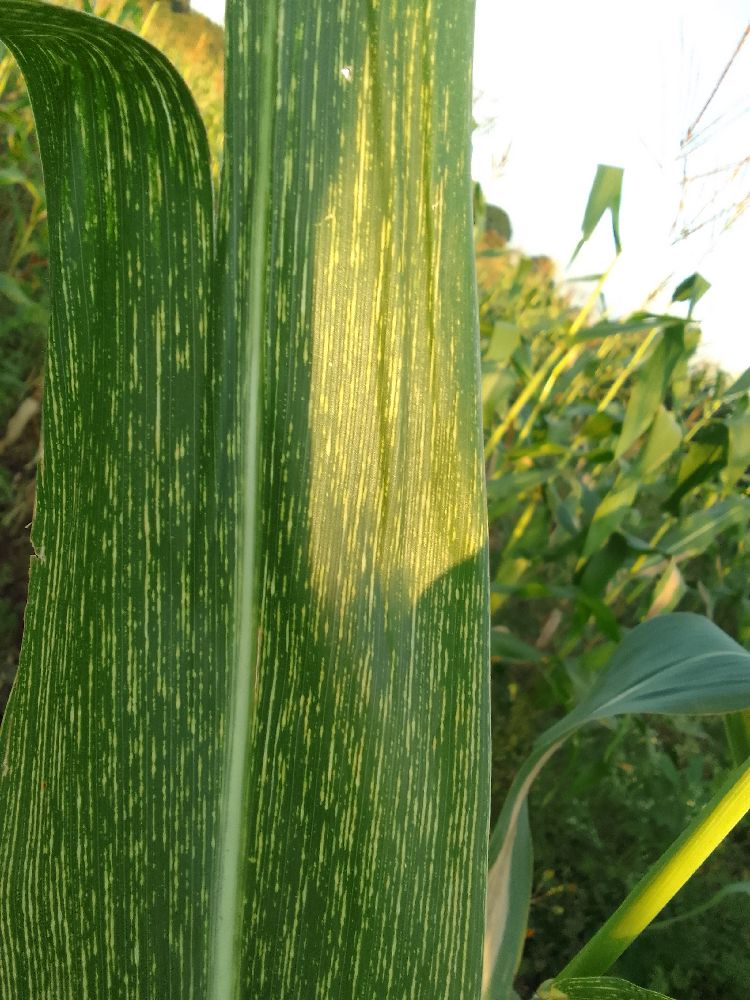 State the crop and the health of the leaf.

maize, maize streak virus
